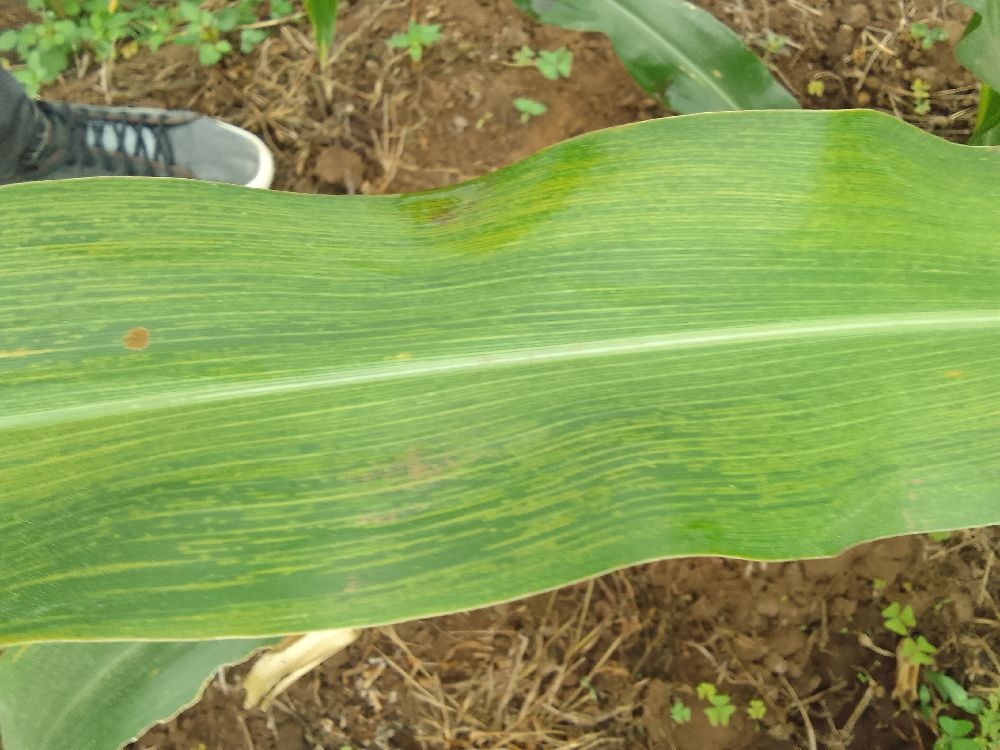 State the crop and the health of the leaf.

maize, maize lethal necrosis
